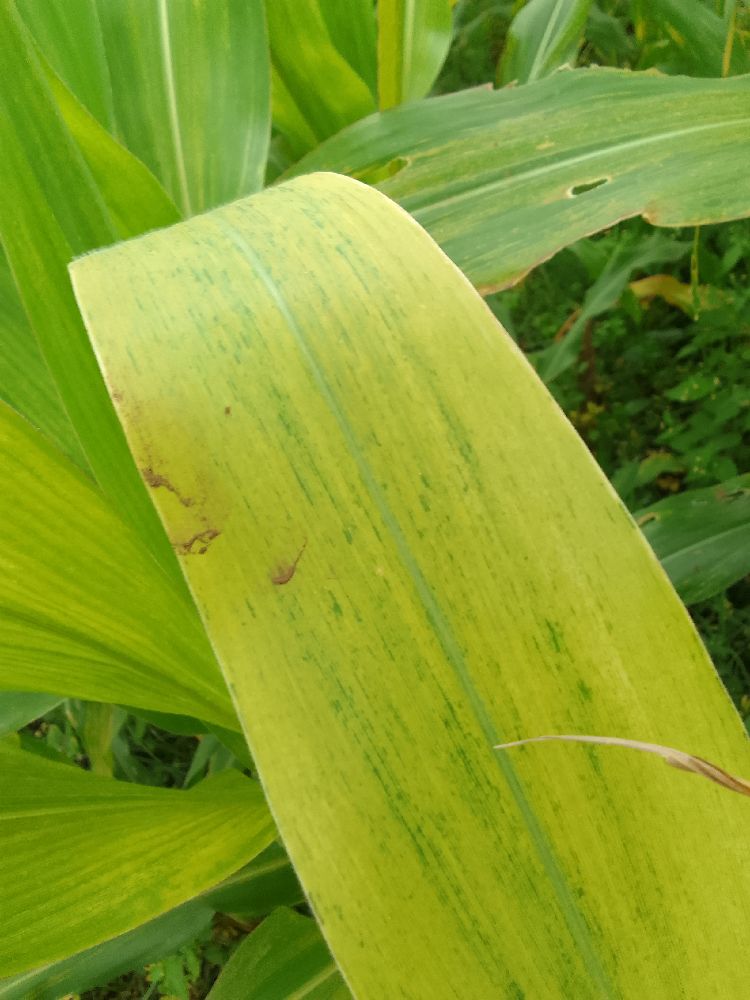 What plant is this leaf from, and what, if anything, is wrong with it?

maize, maize lethal necrosis
